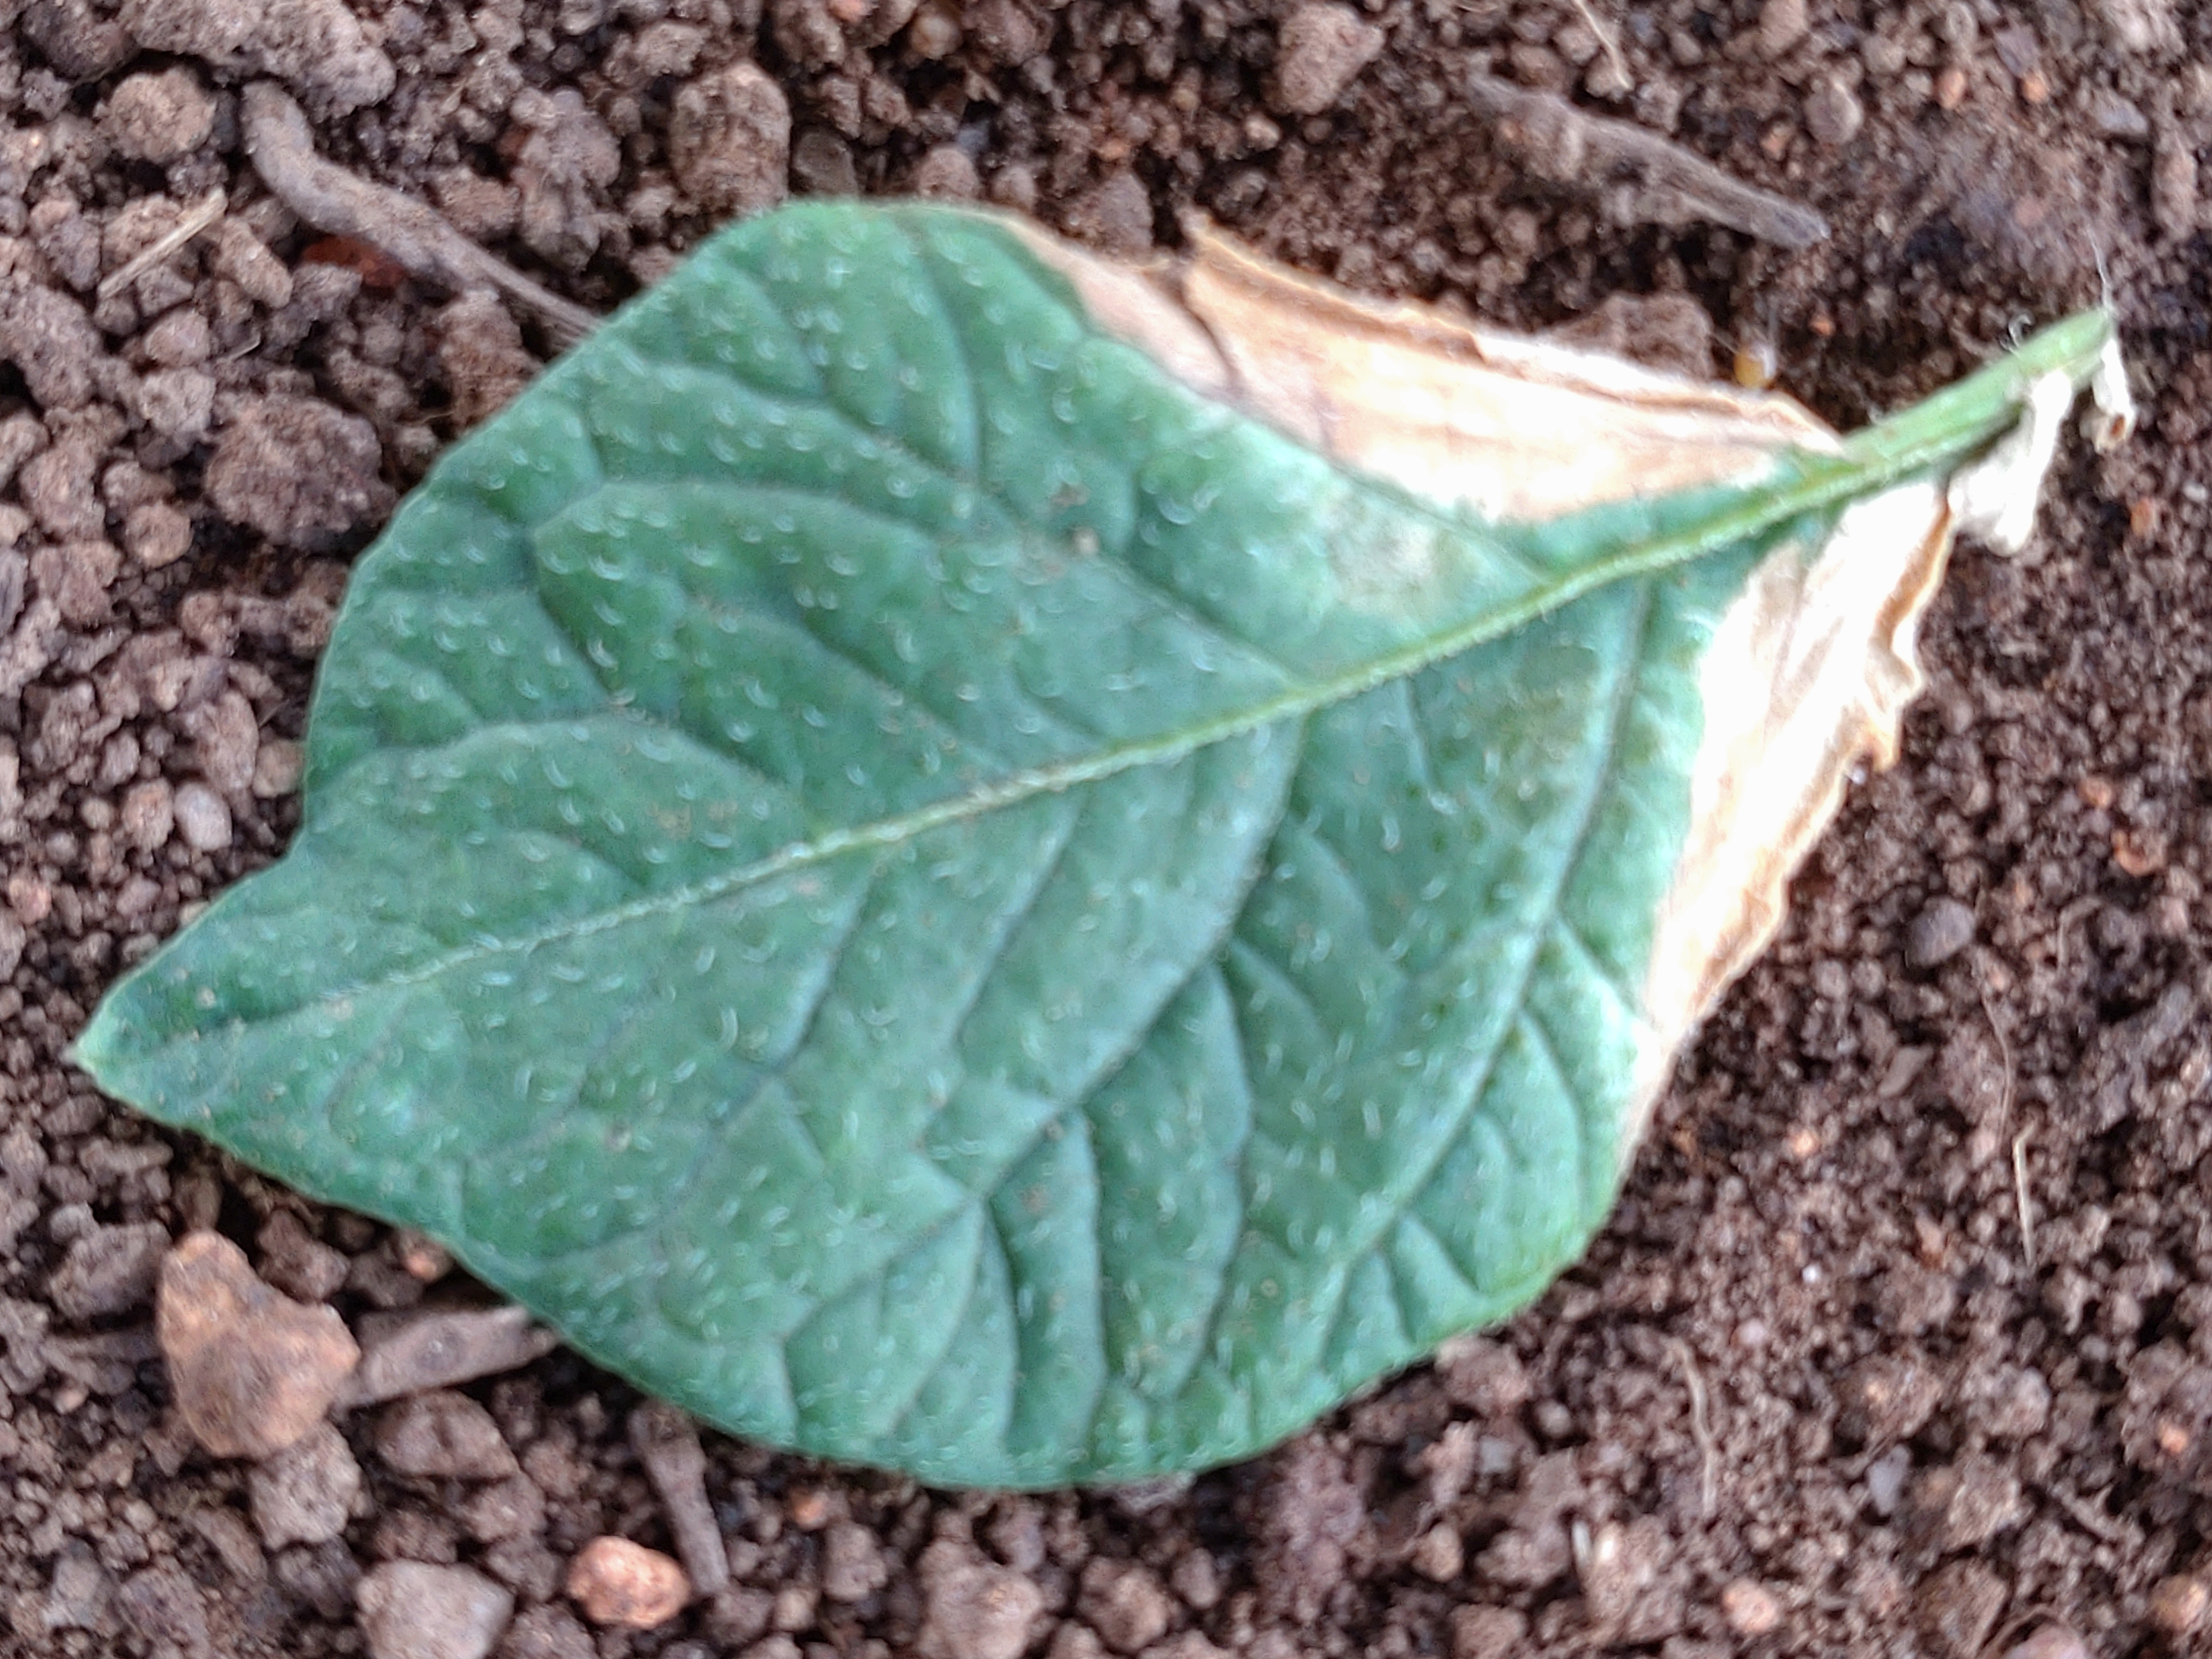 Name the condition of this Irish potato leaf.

early blight
